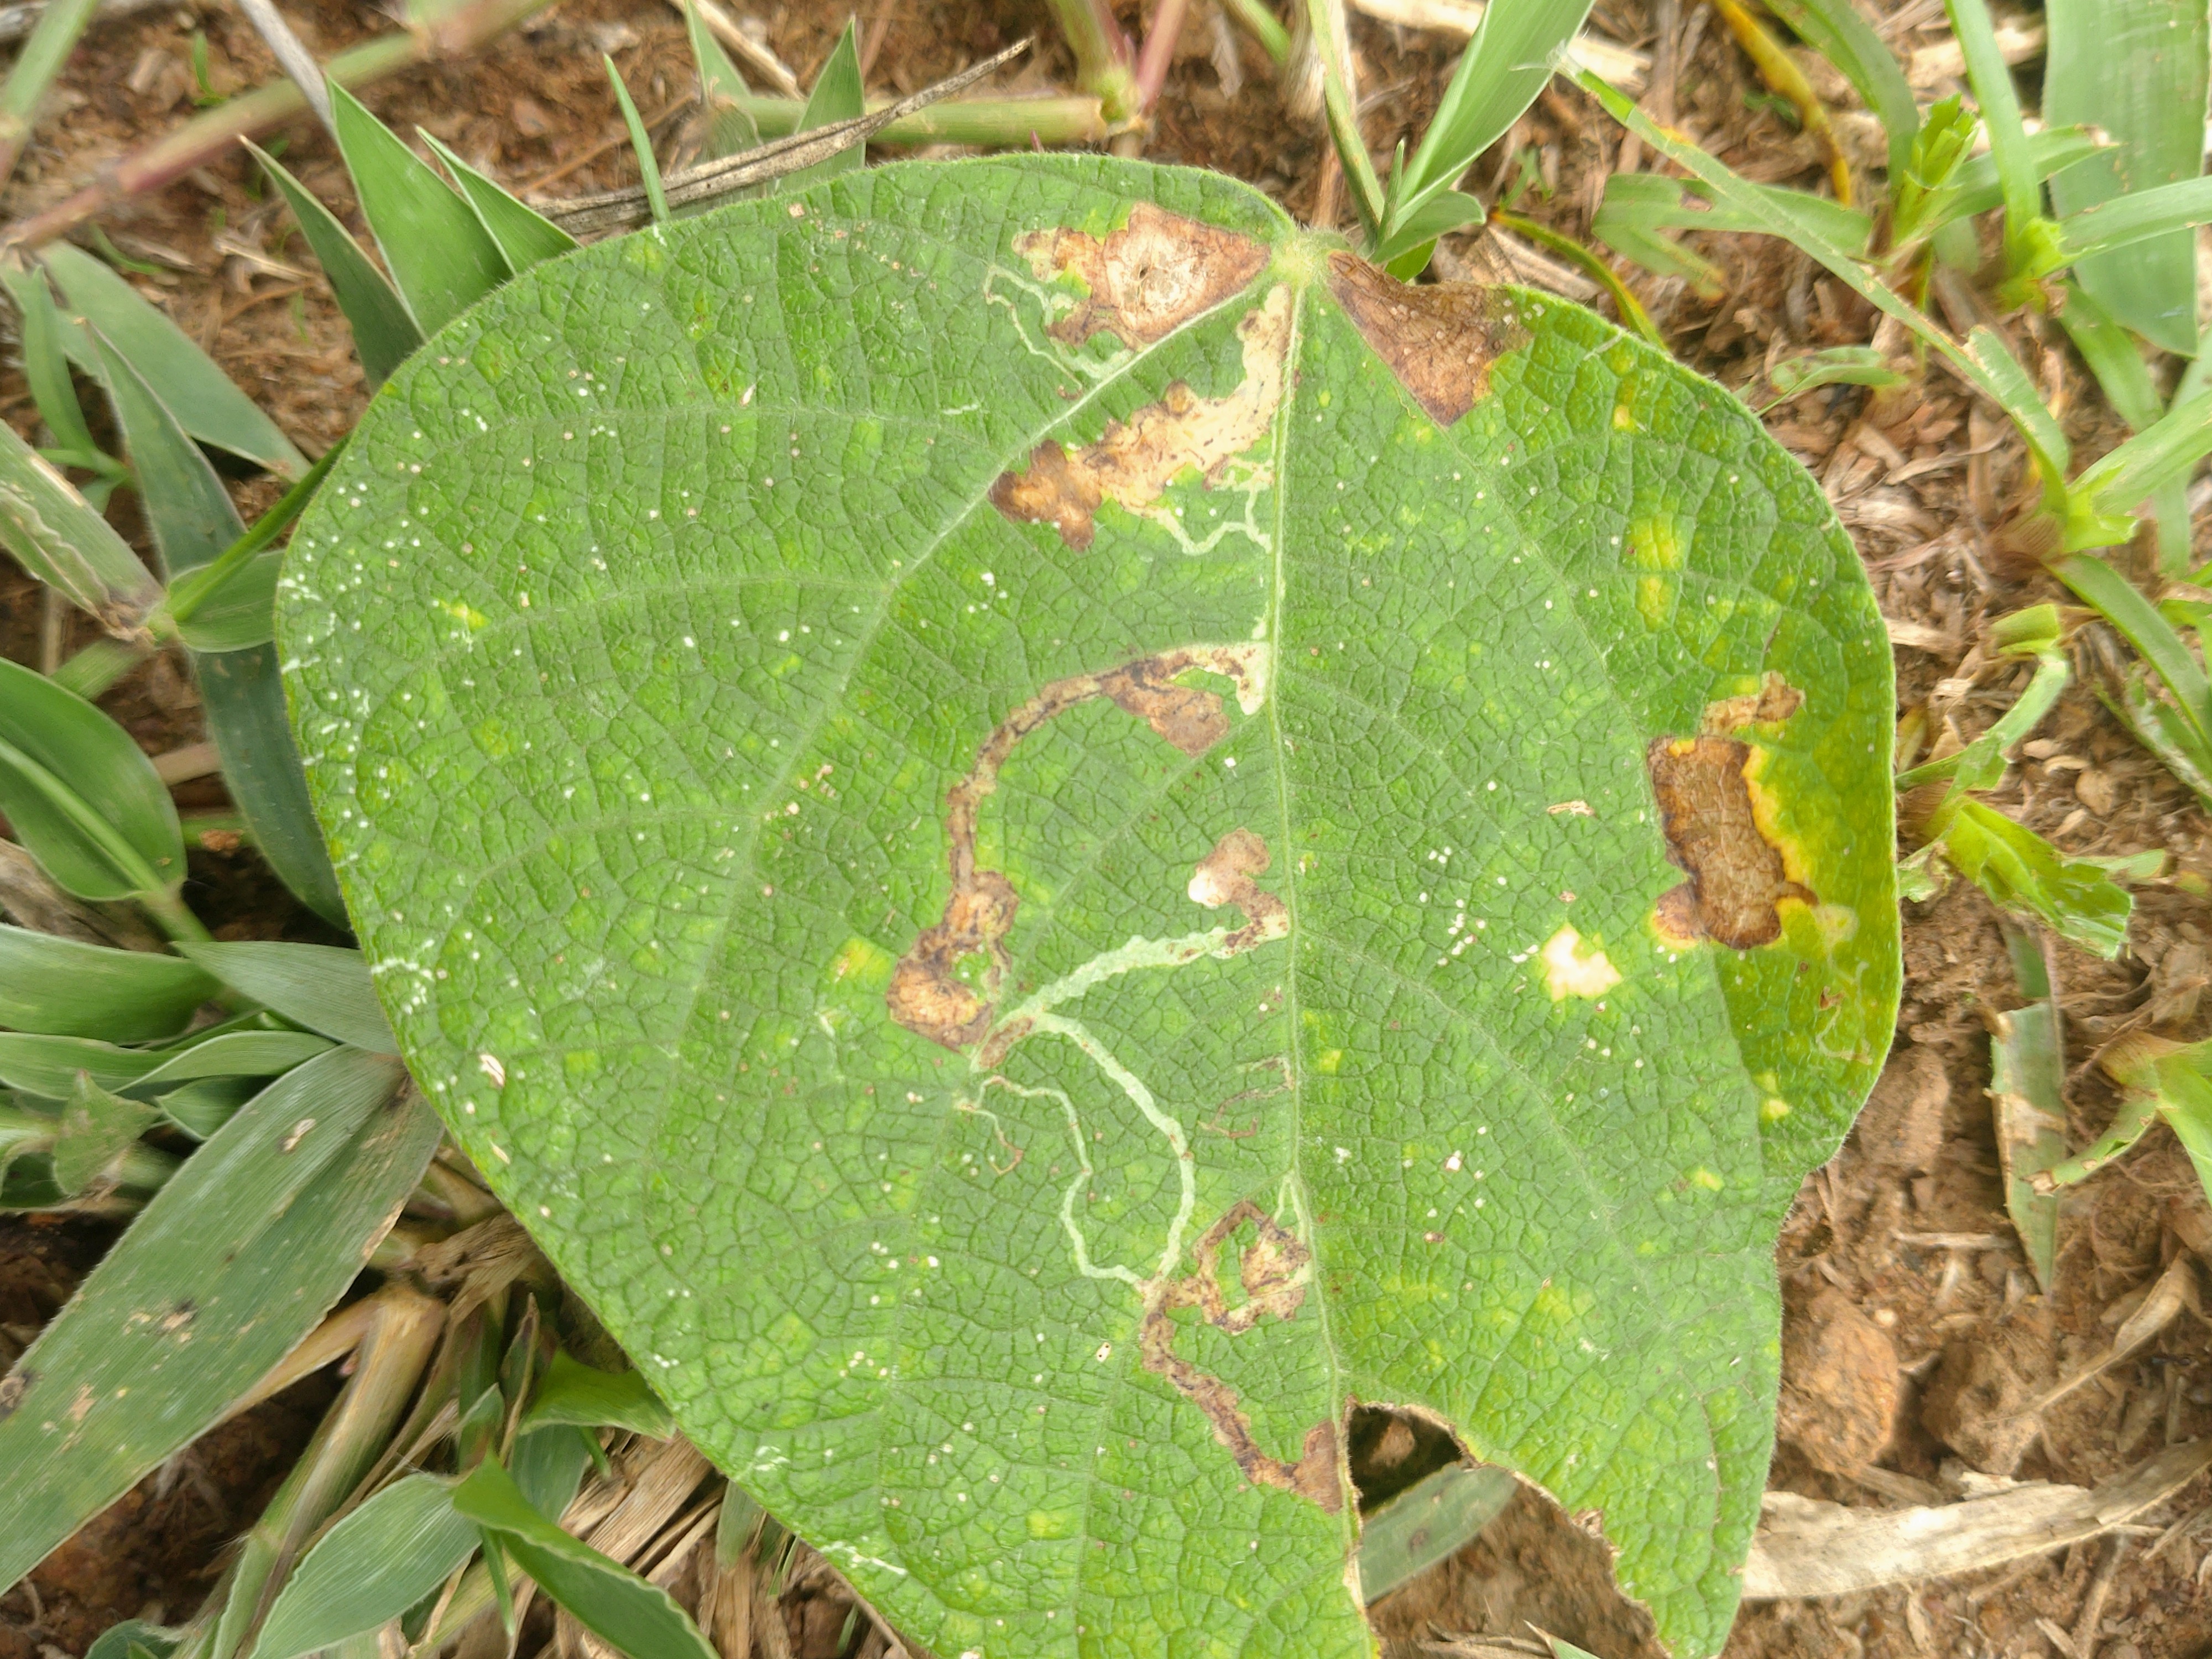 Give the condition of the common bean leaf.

anthracnose
